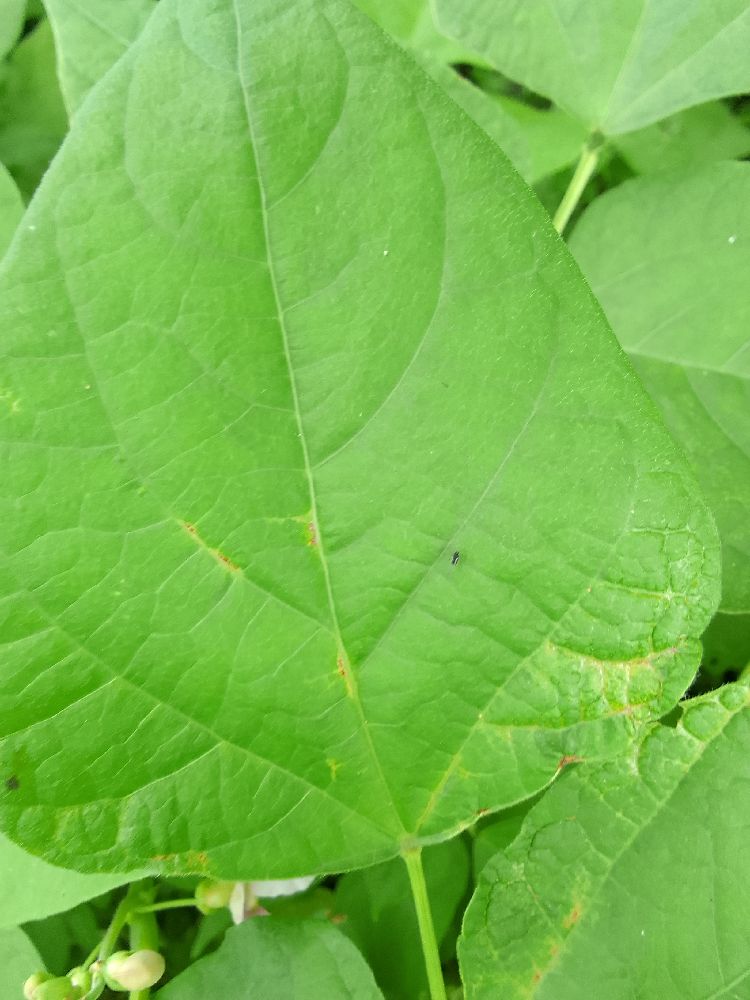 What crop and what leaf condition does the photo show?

common bean, healthy
